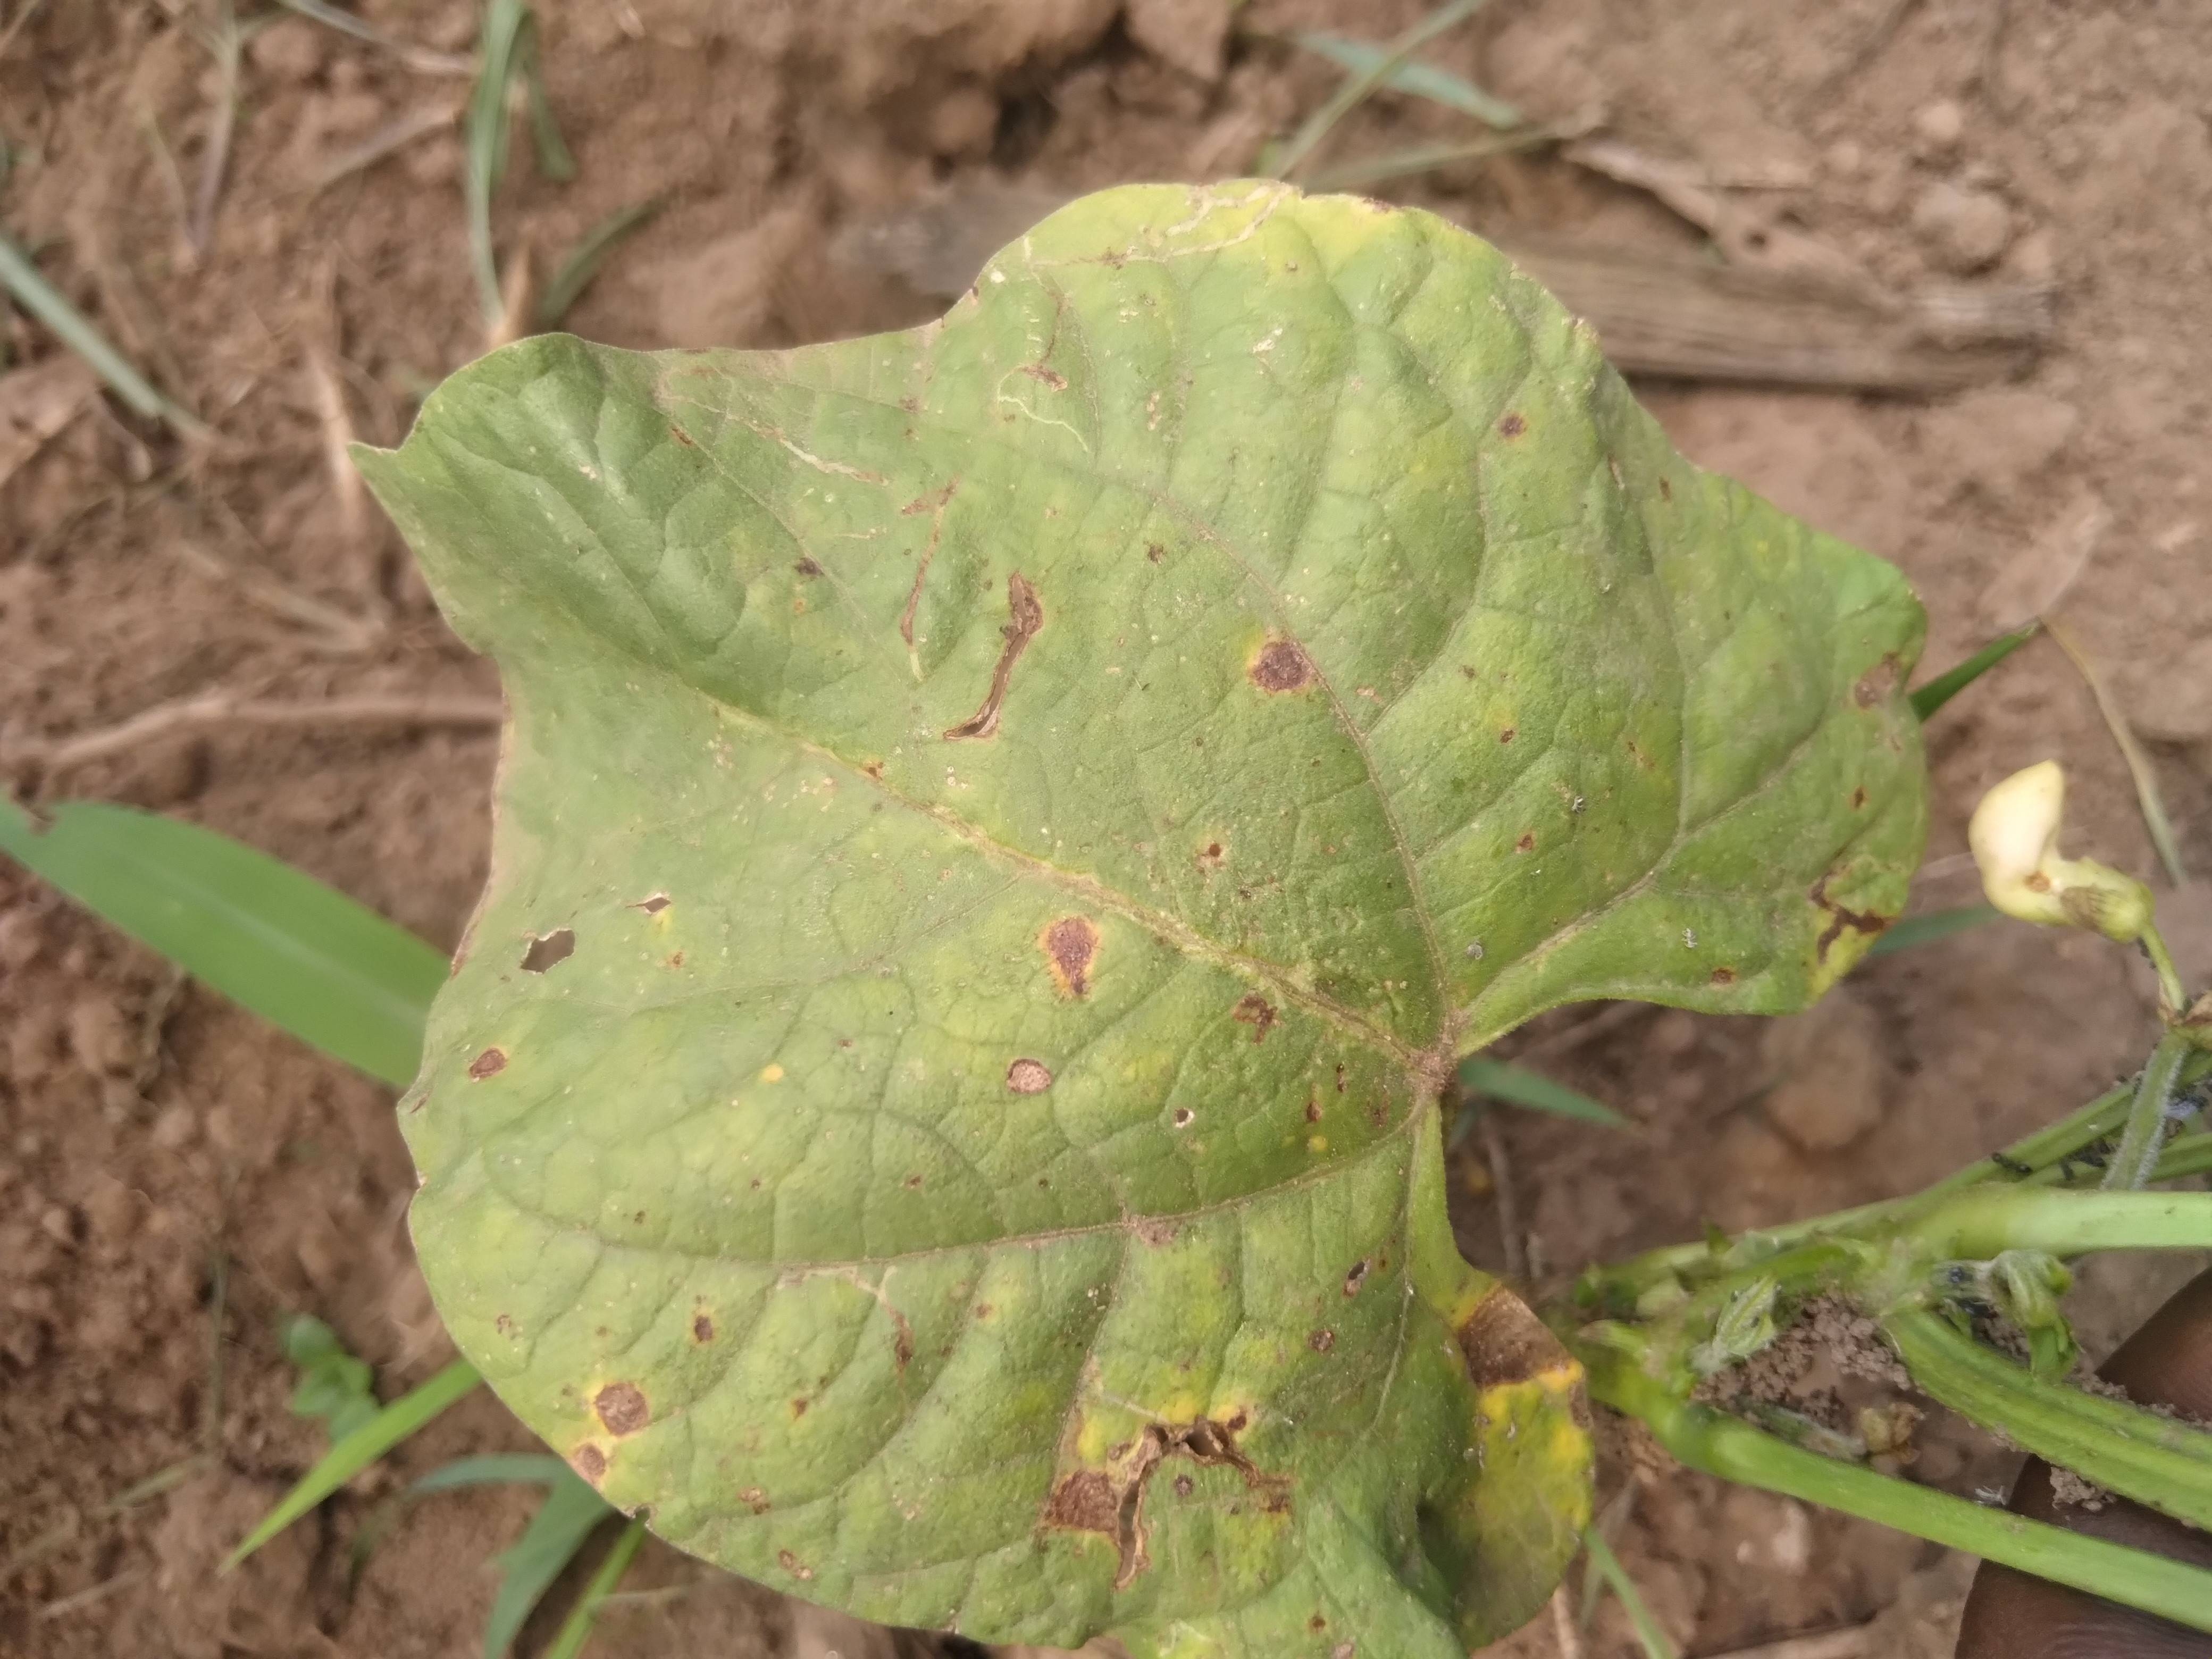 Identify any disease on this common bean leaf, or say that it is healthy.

rust
